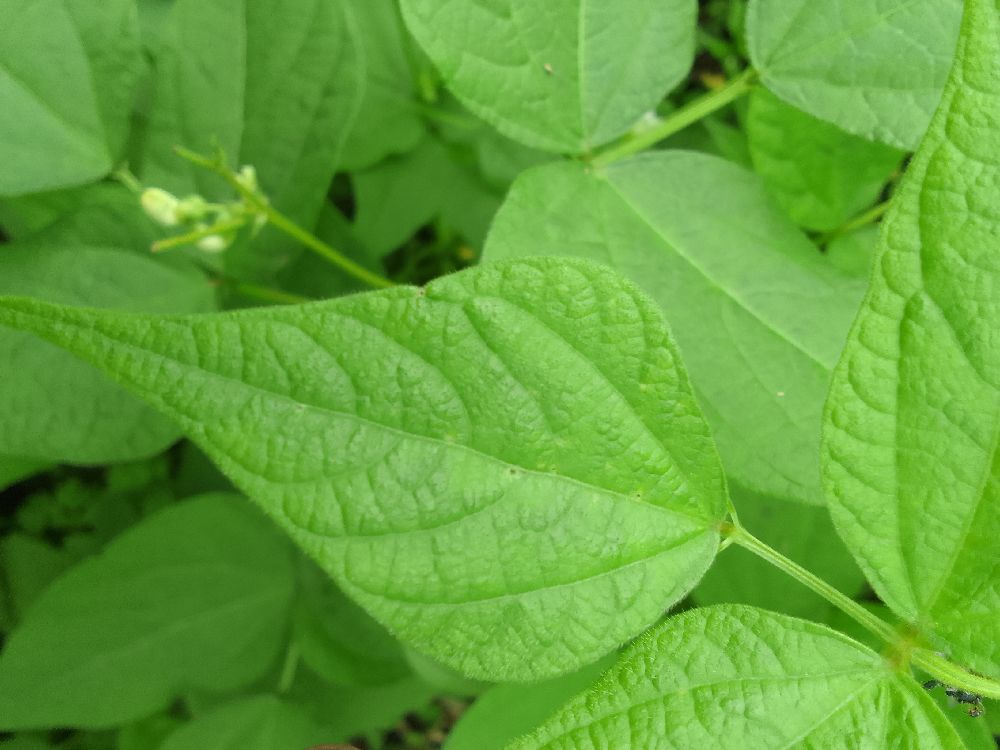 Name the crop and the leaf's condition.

common bean, healthy
